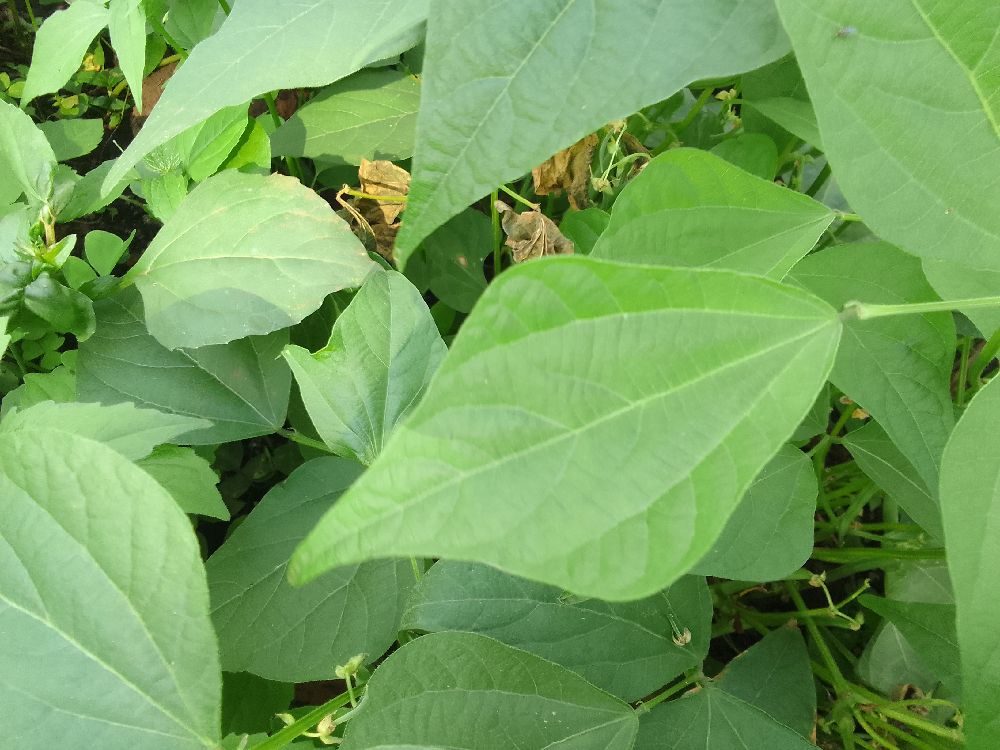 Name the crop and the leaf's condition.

common bean, healthy
